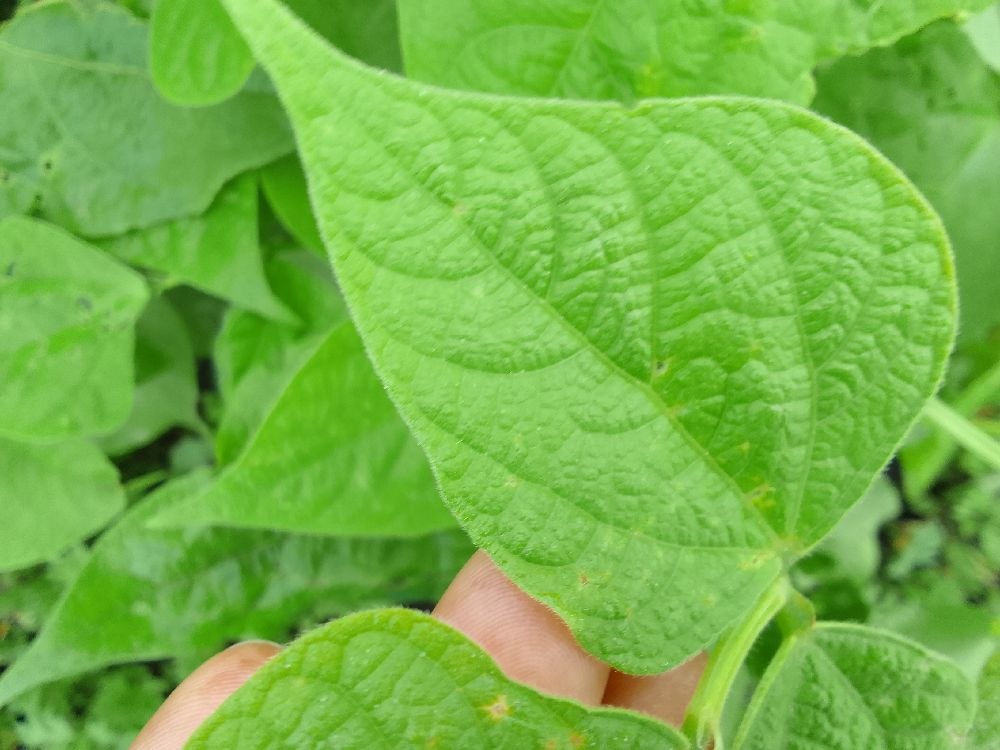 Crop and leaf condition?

common bean, healthy
